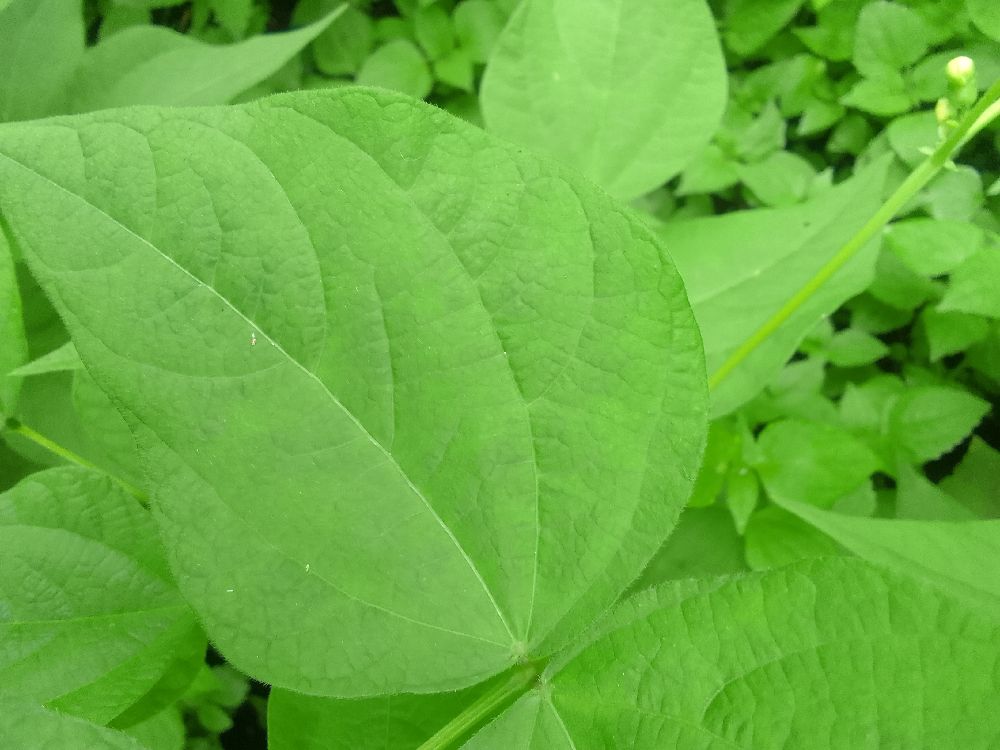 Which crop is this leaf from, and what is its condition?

common bean, healthy
